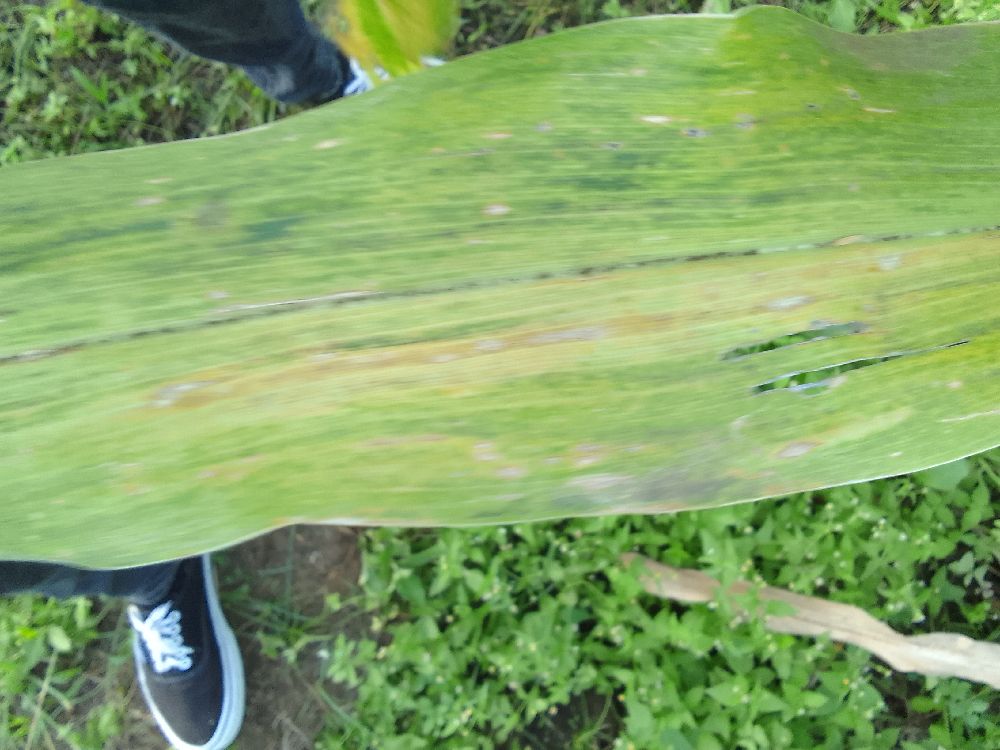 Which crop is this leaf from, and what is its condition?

maize, maize lethal necrosis
